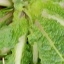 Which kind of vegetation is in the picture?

structured weed
